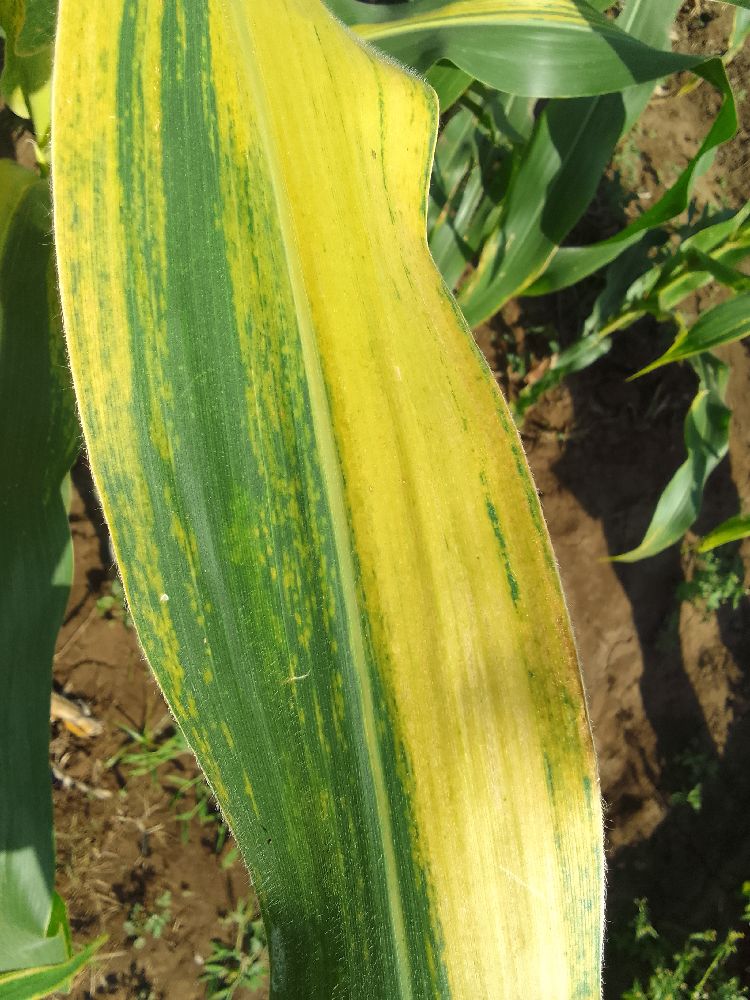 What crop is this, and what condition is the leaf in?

maize, maize lethal necrosis
